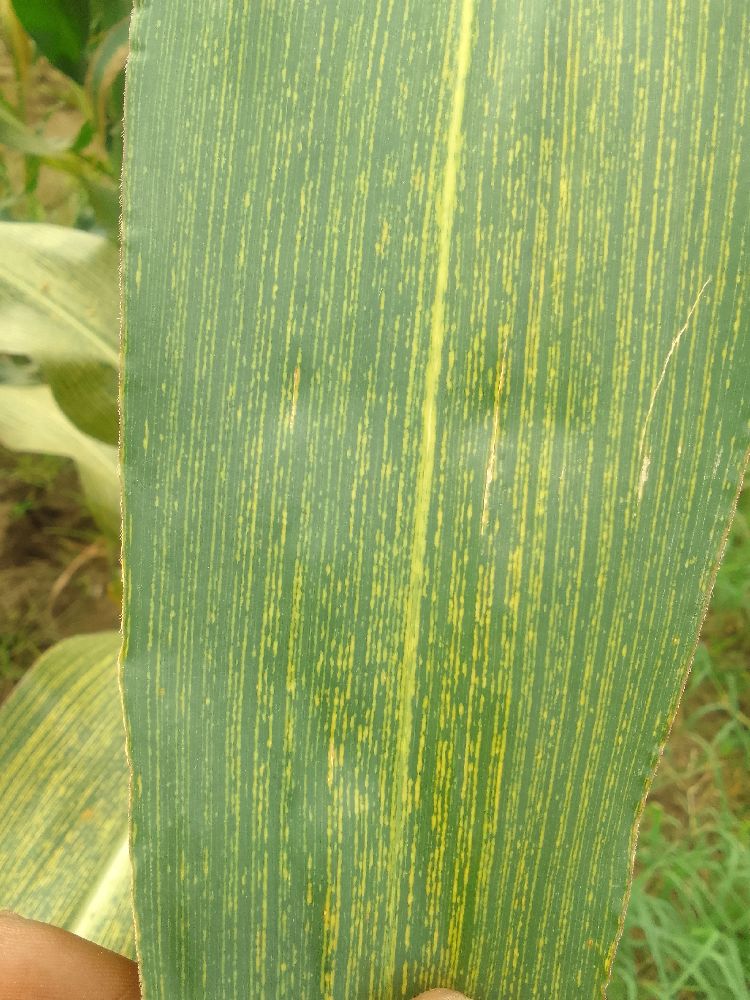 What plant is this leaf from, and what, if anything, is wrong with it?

maize, maize streak virus
